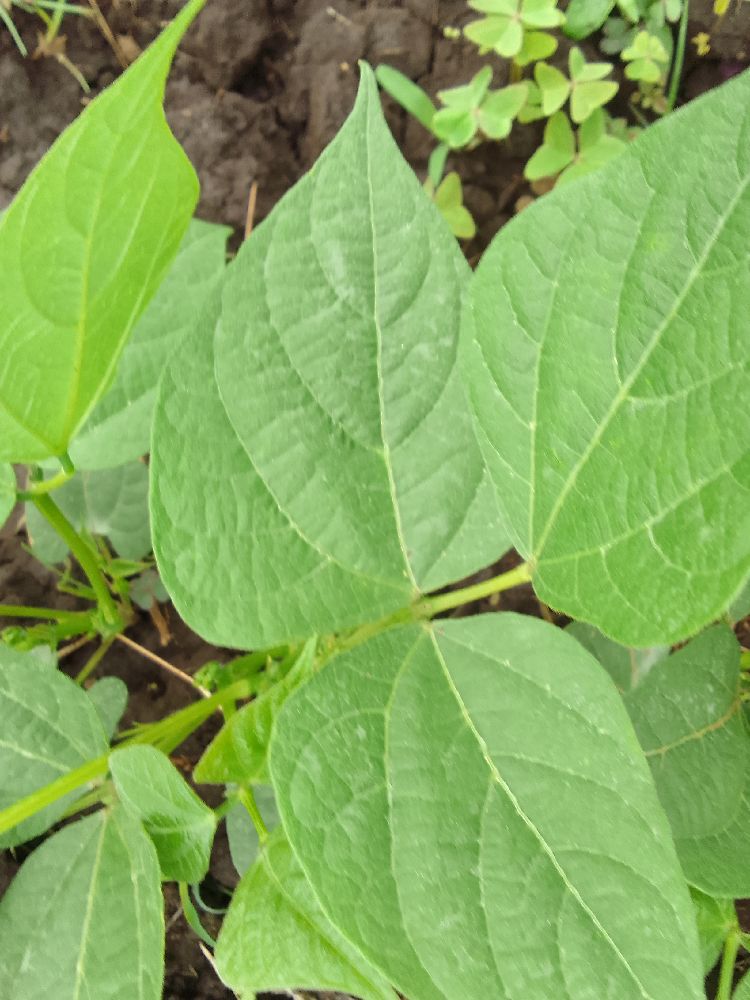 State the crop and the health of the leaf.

common bean, healthy
